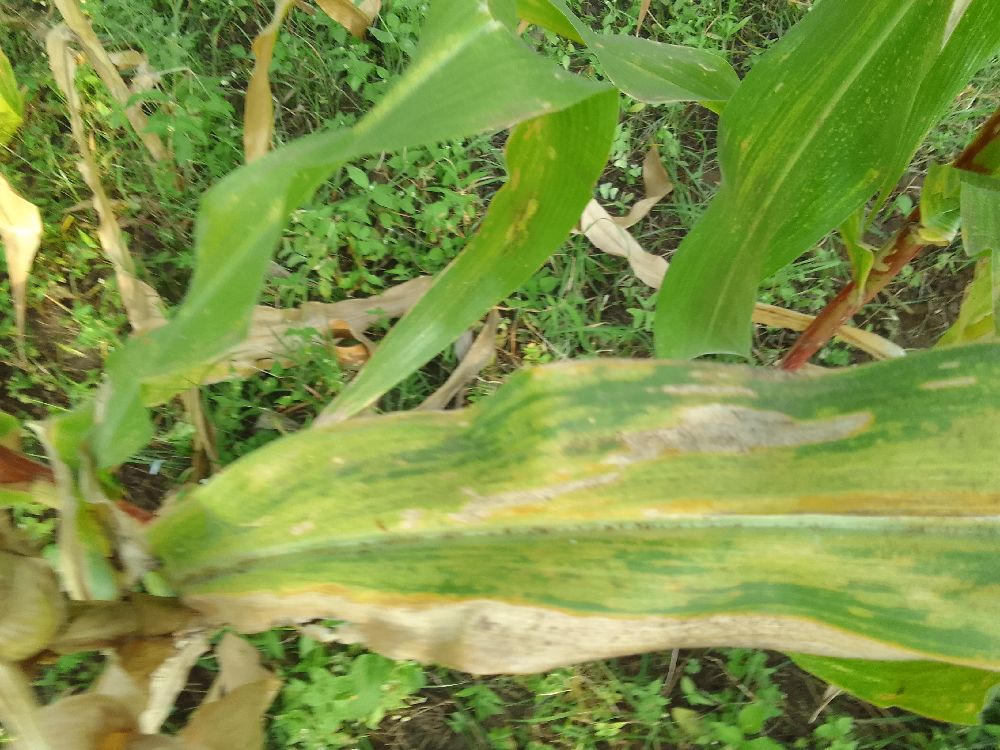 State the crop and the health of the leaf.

maize, maize lethal necrosis
